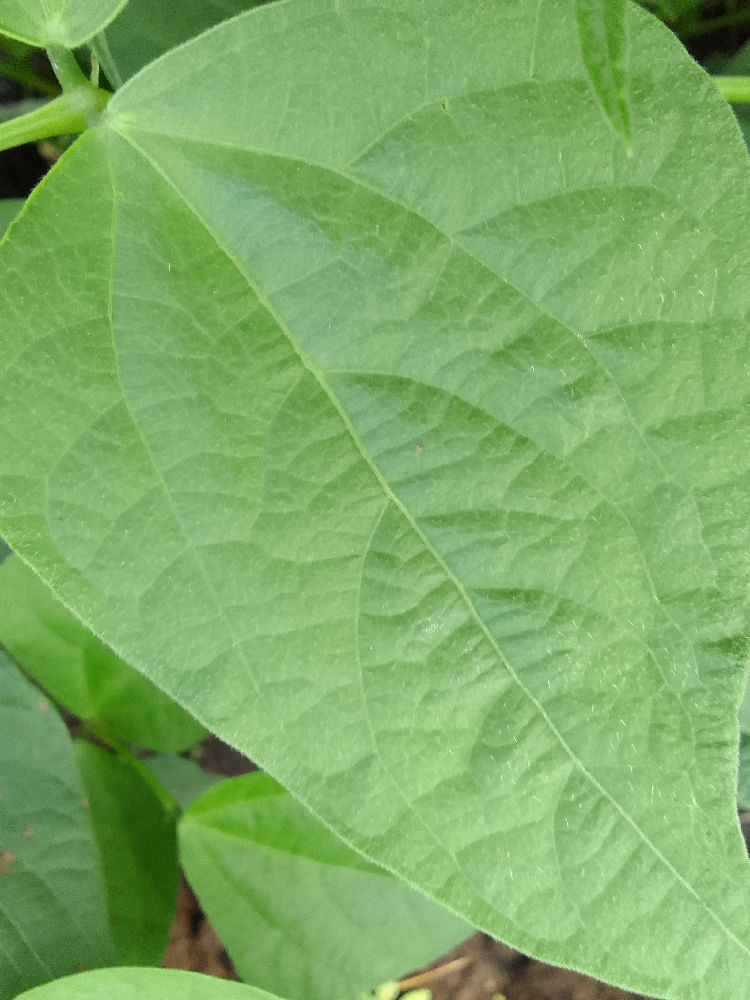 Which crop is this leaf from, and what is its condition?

common bean, healthy
